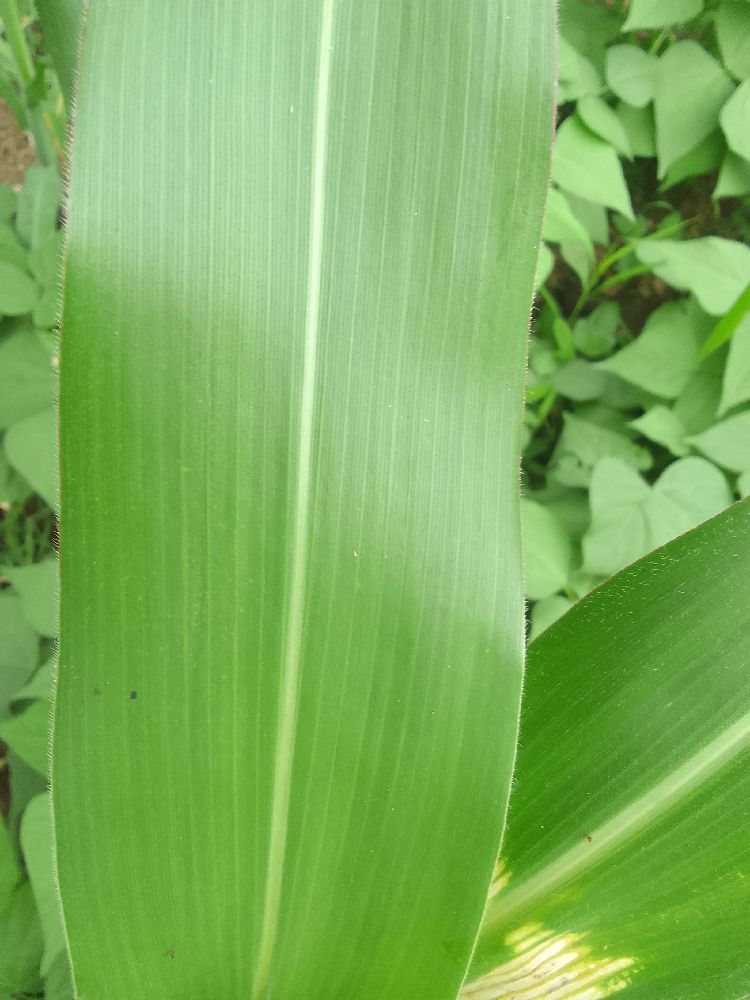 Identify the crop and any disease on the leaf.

maize, healthy
